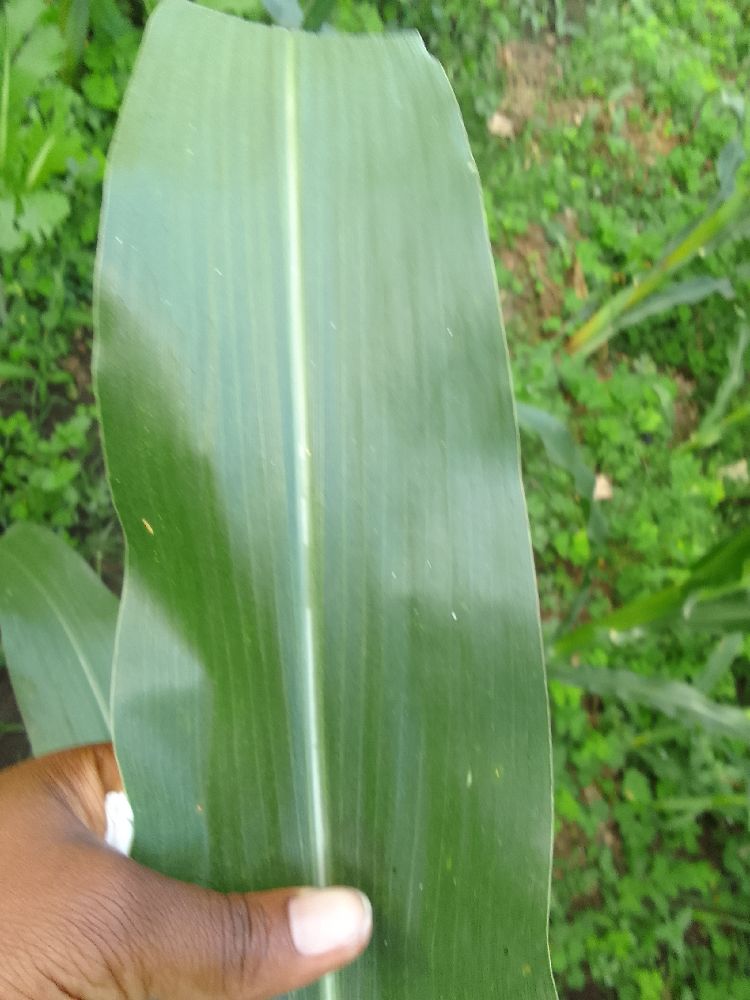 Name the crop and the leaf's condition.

maize, healthy
